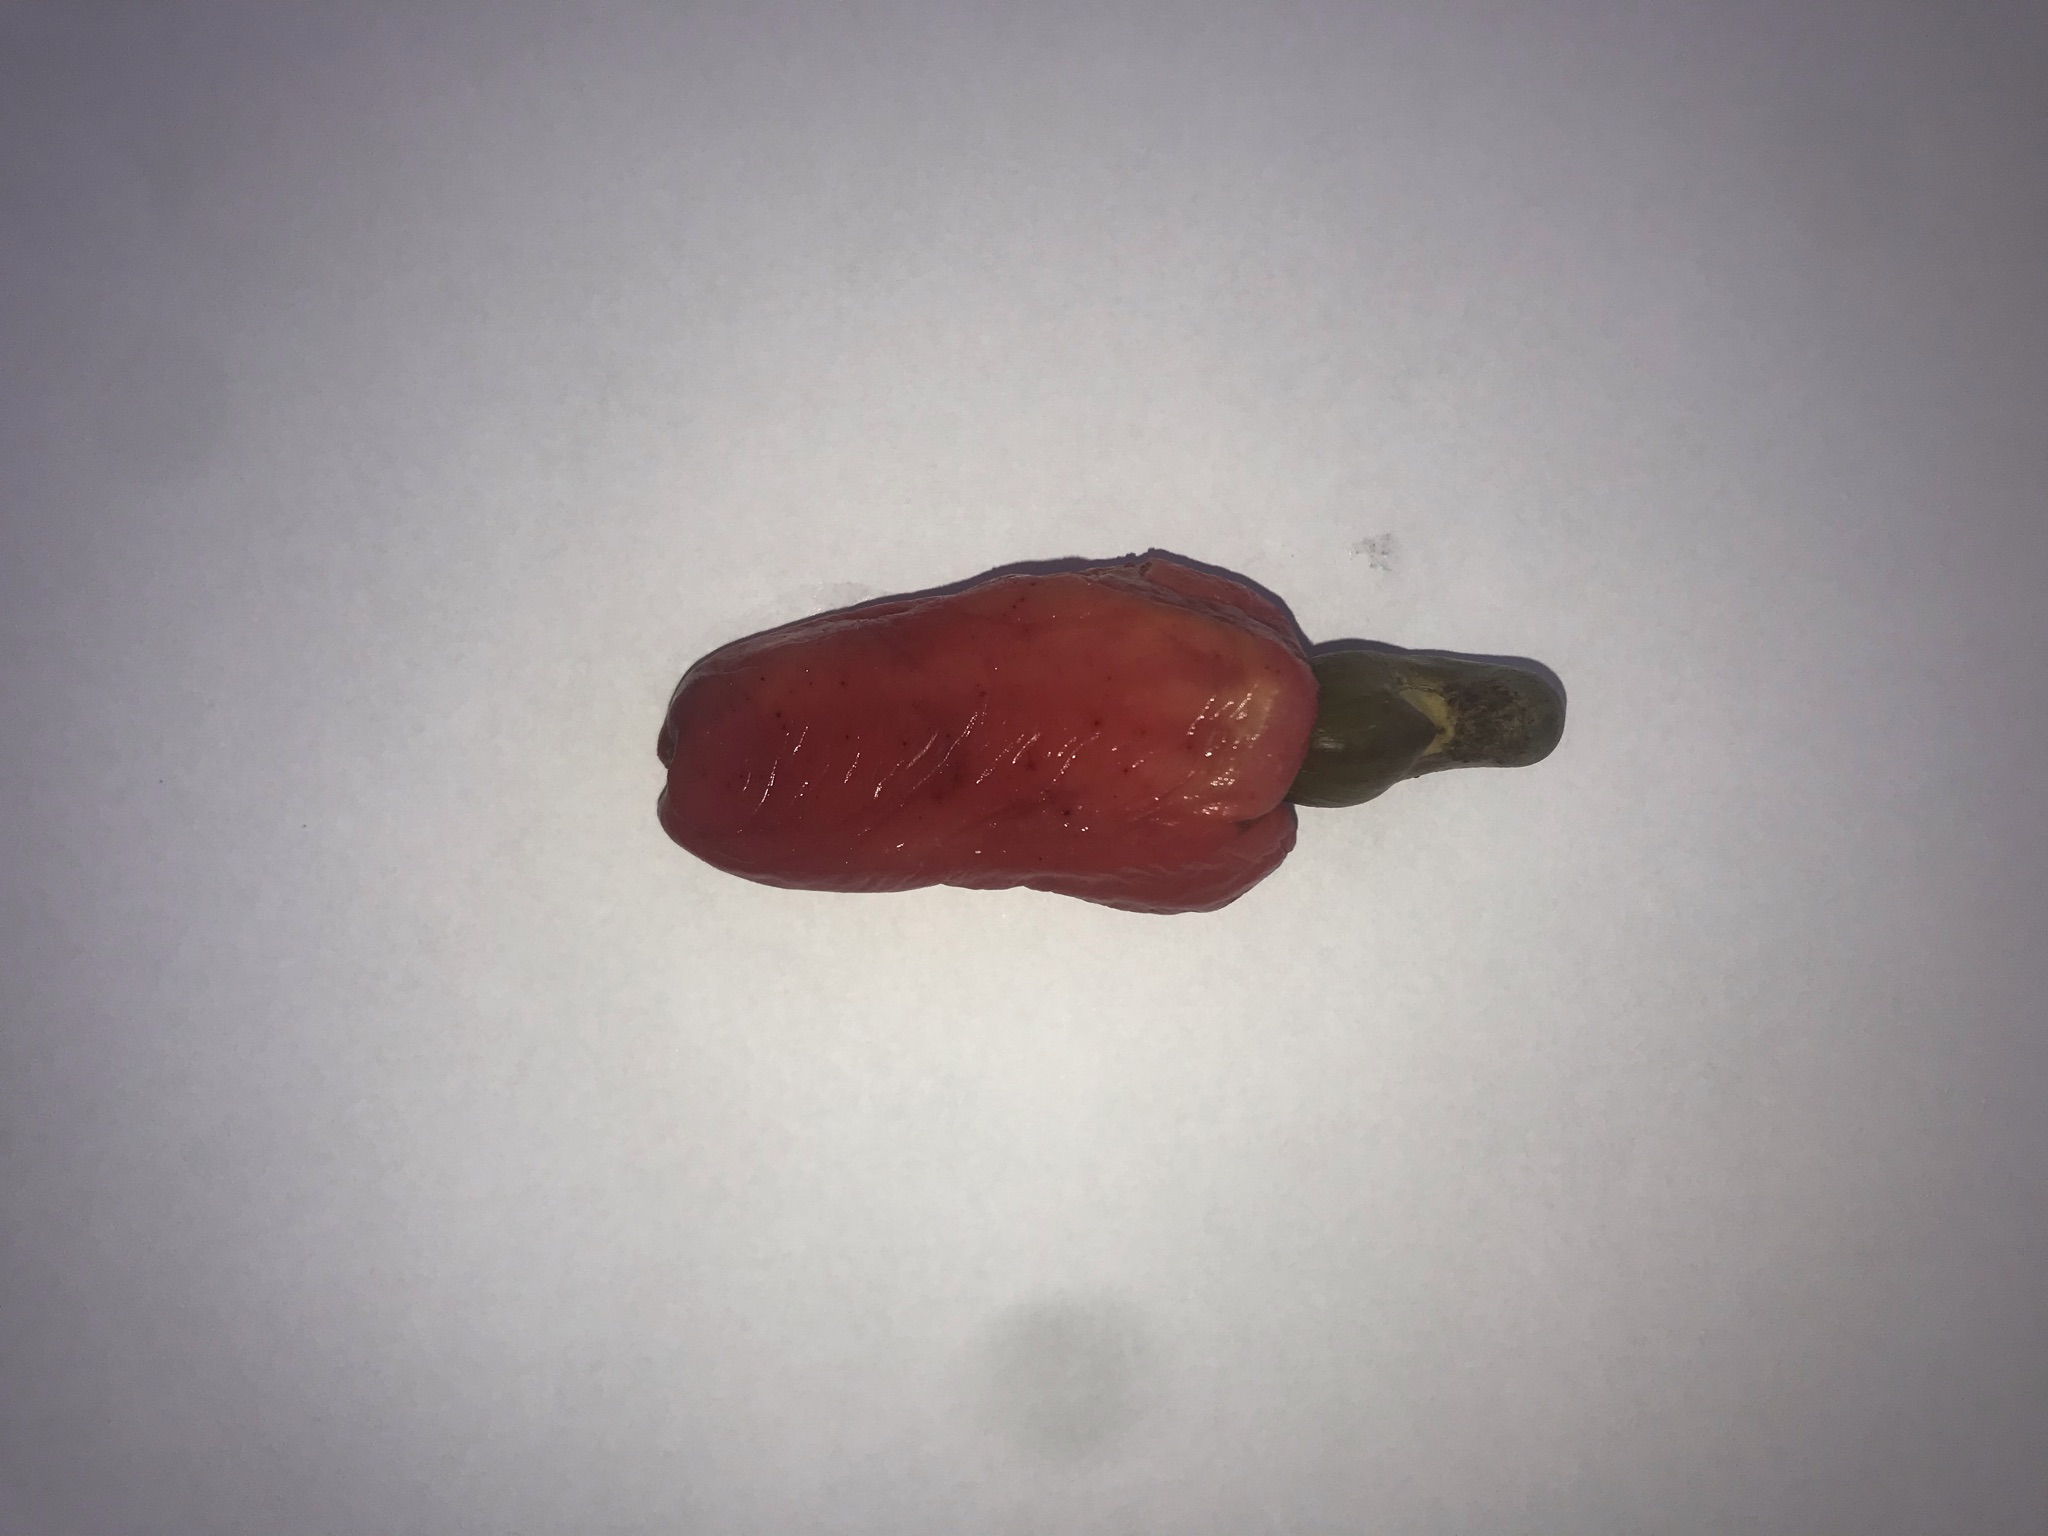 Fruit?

caju vermelho
